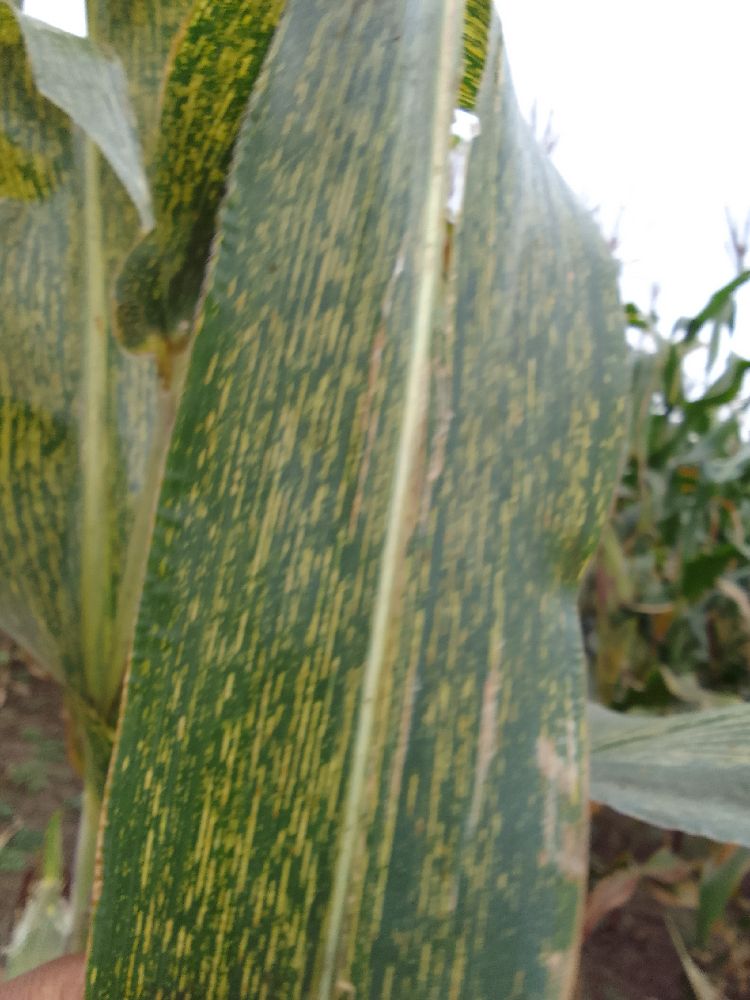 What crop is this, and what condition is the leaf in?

maize, maize streak virus
